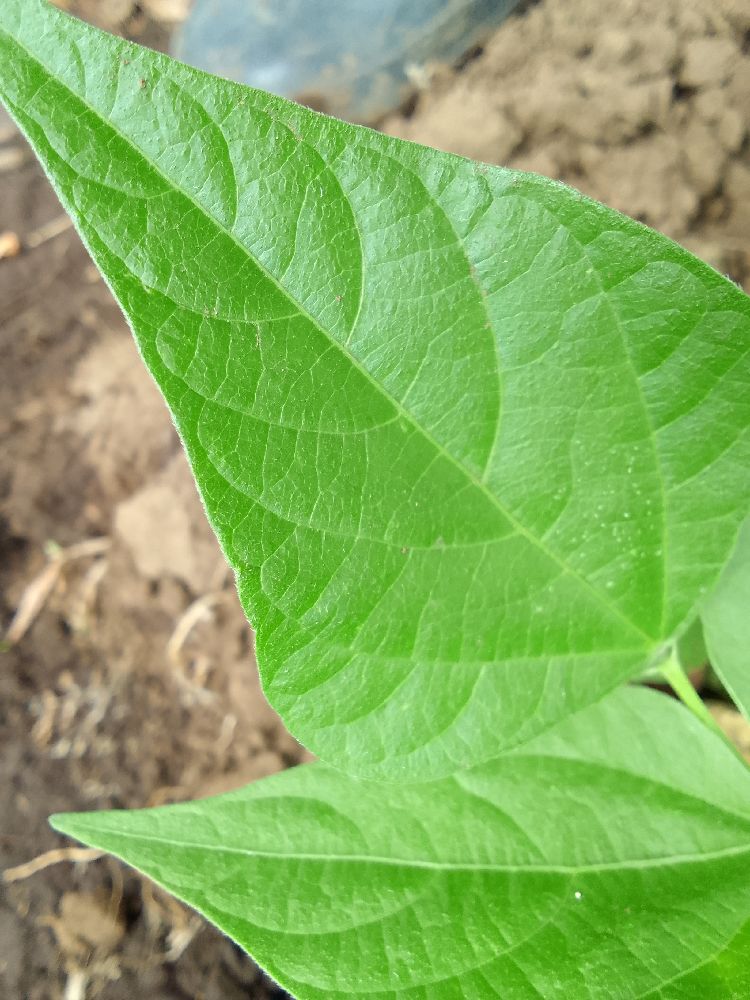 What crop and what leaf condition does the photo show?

common bean, healthy
